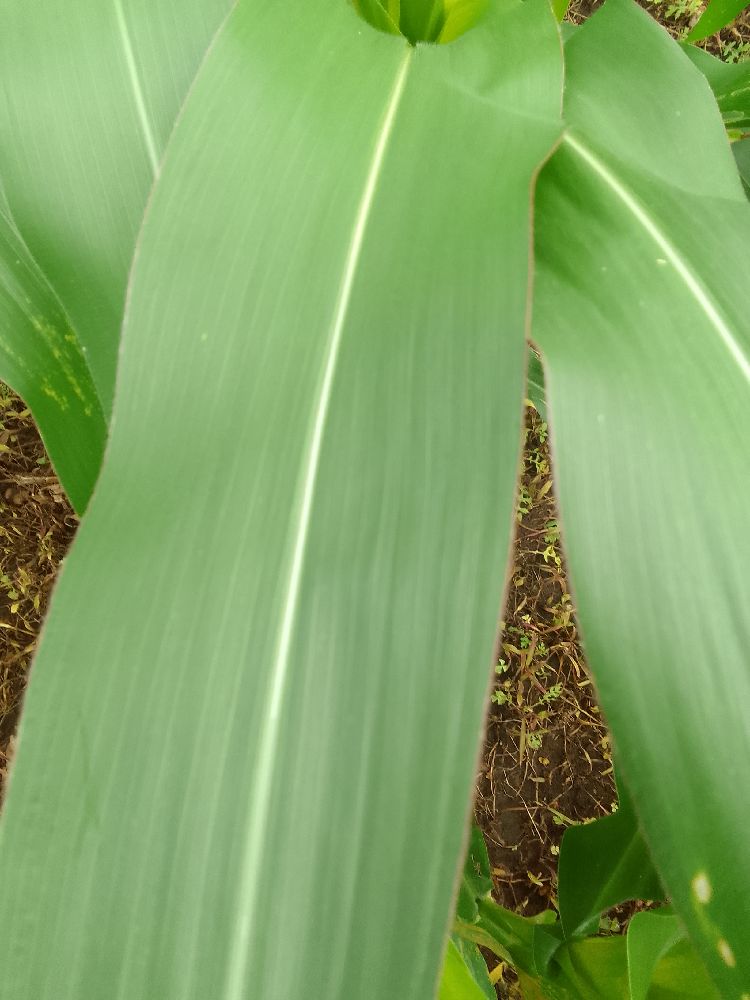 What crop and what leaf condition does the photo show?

maize, healthy
